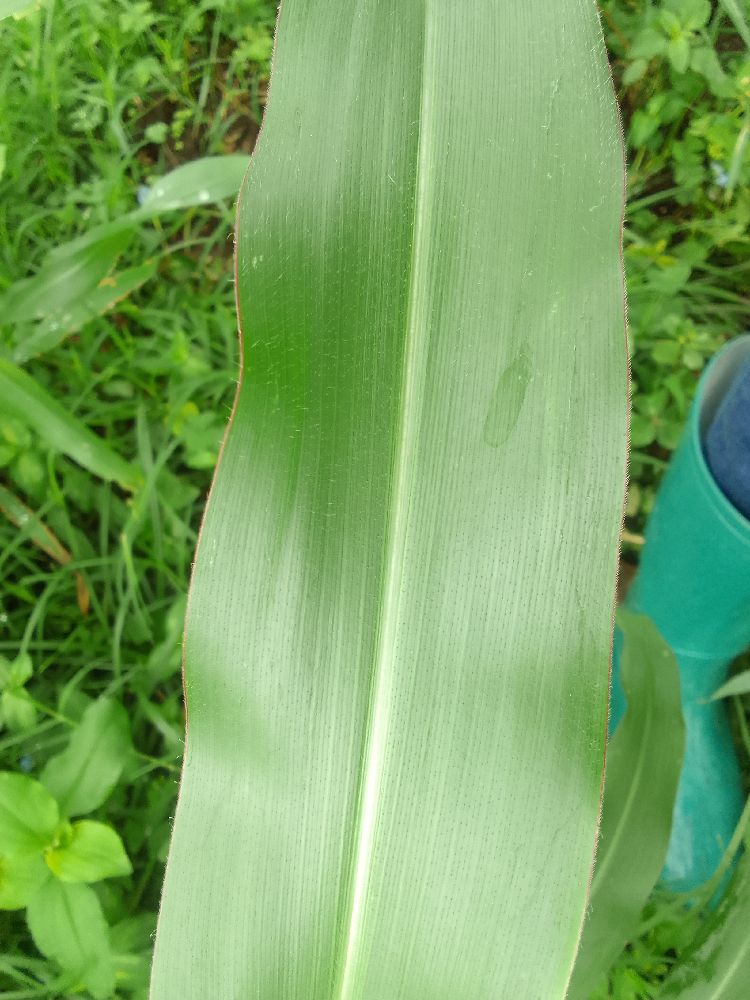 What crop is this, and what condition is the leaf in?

maize, healthy
